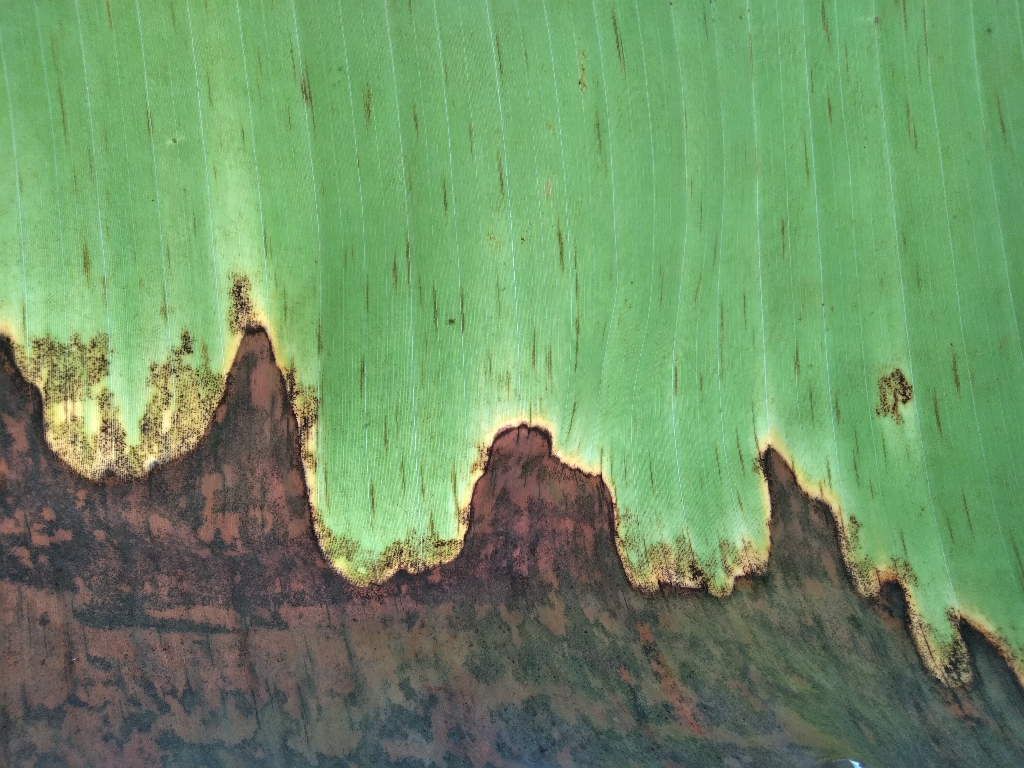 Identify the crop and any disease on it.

banana, black sigatoka
